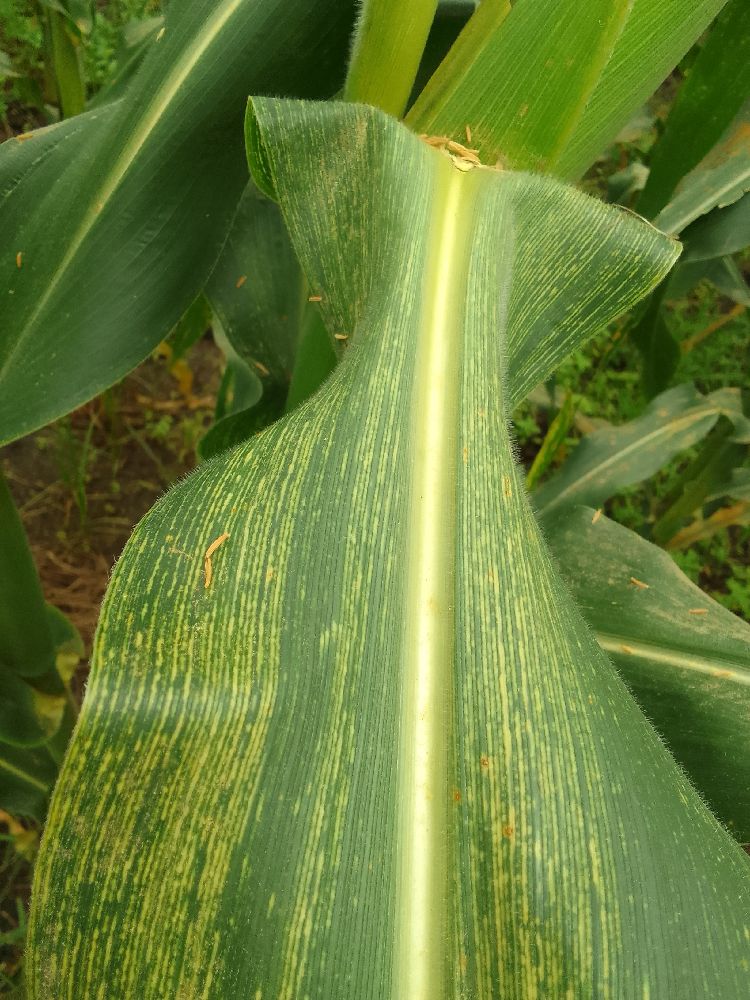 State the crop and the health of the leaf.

maize, maize streak virus
